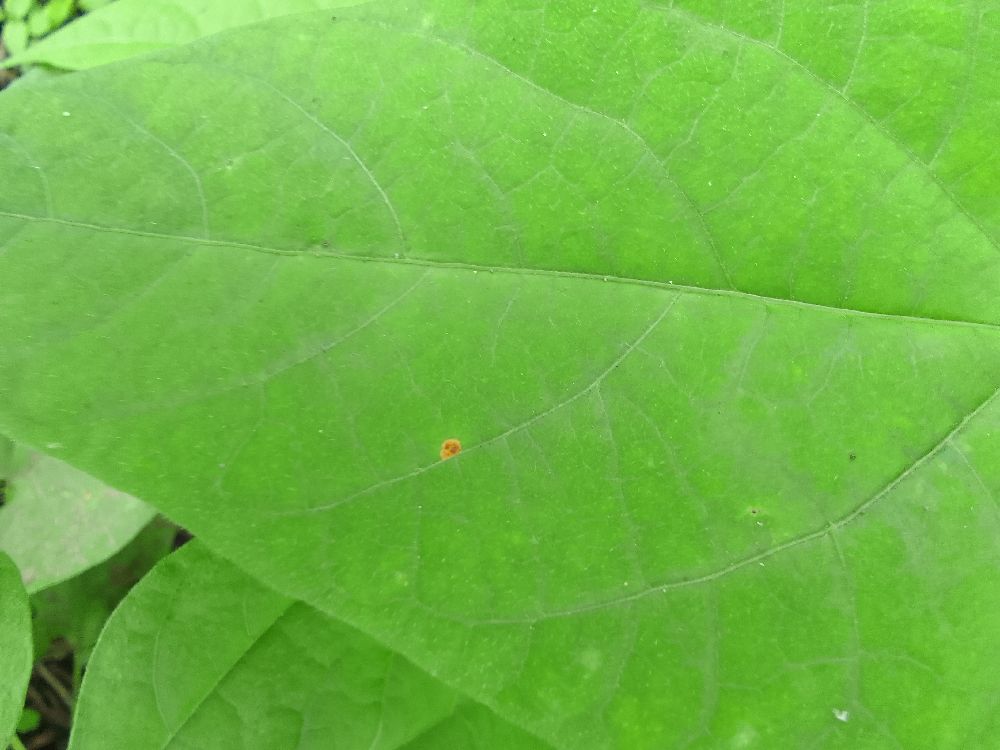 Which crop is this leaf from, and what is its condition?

common bean, healthy
